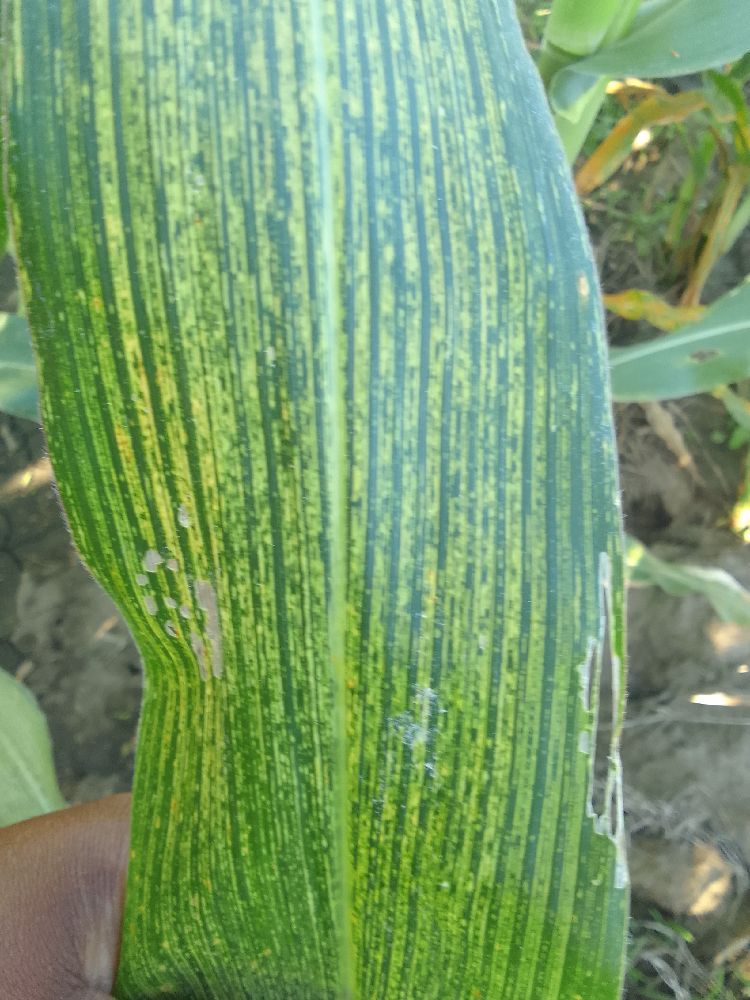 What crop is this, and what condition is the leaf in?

maize, maize streak virus
